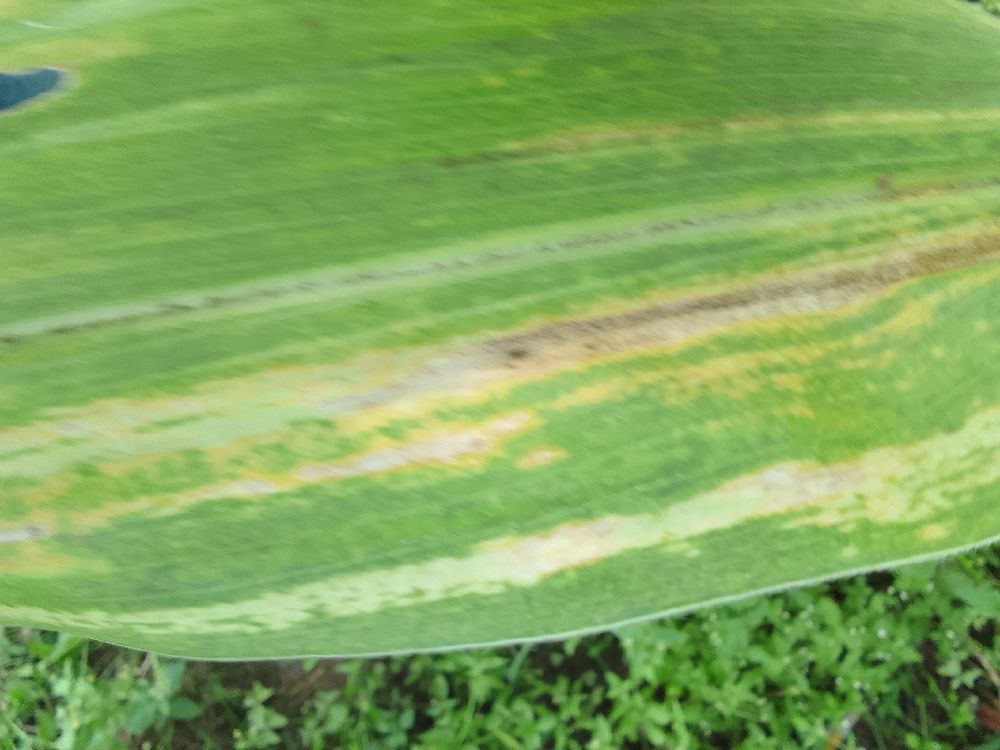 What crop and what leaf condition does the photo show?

maize, maize lethal necrosis
